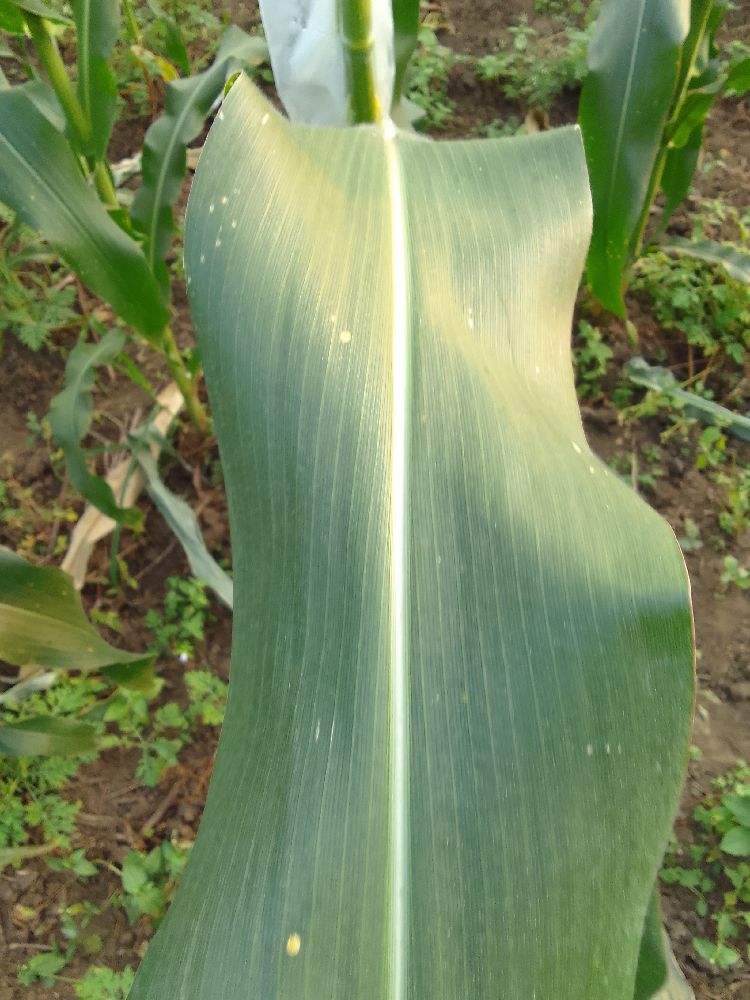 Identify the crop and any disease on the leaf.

maize, healthy
